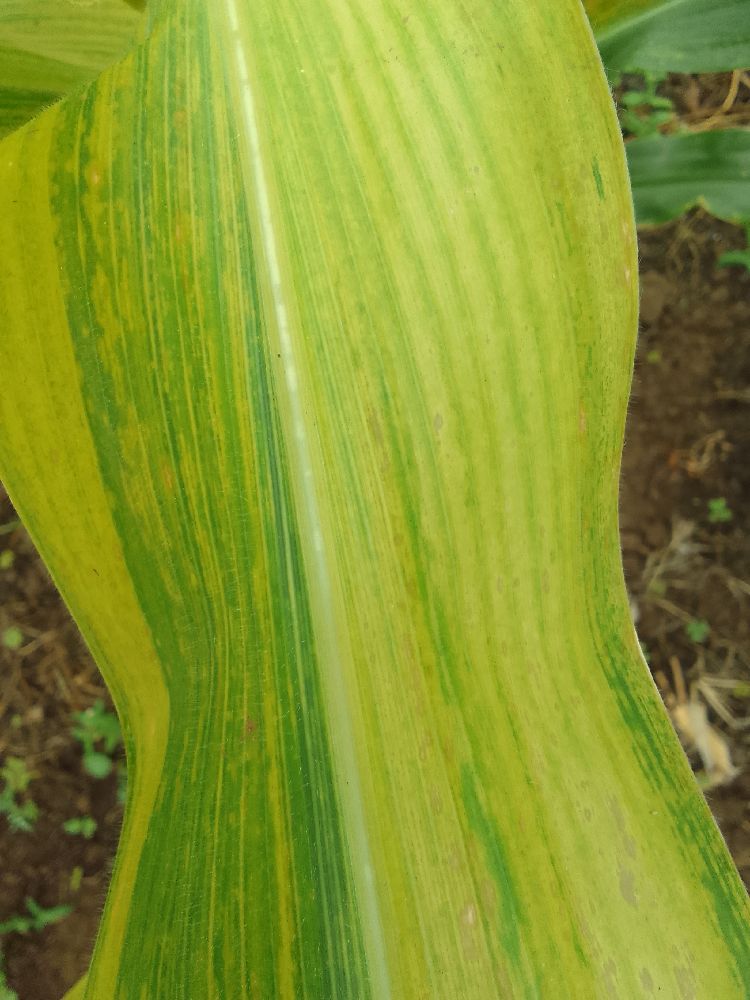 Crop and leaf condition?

maize, maize lethal necrosis
